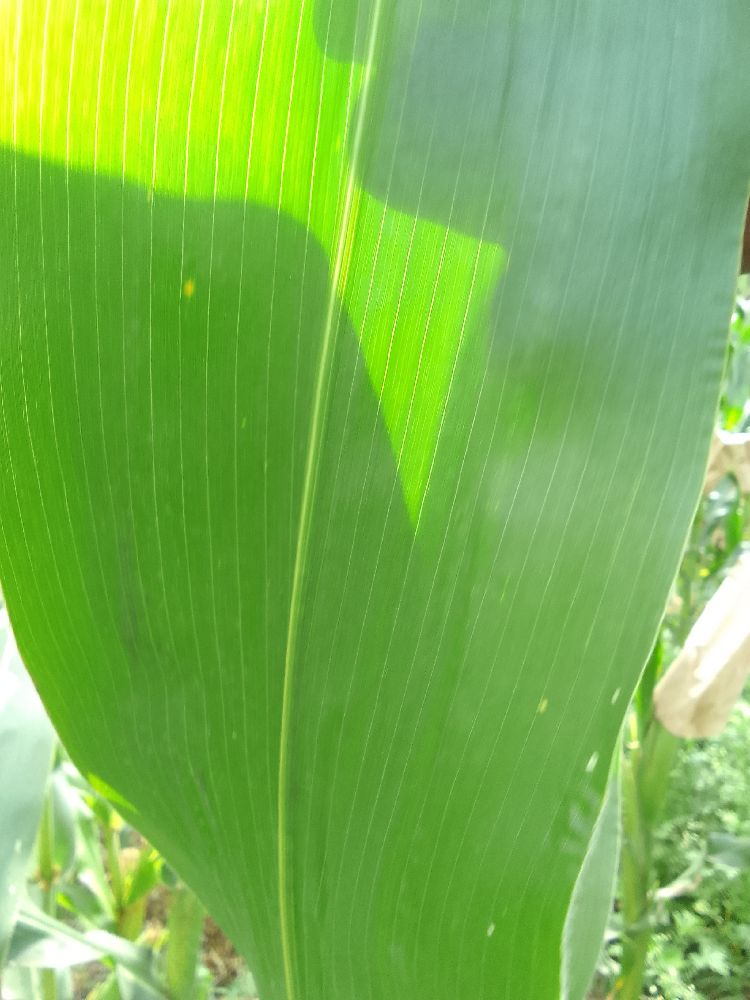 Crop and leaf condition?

maize, healthy
